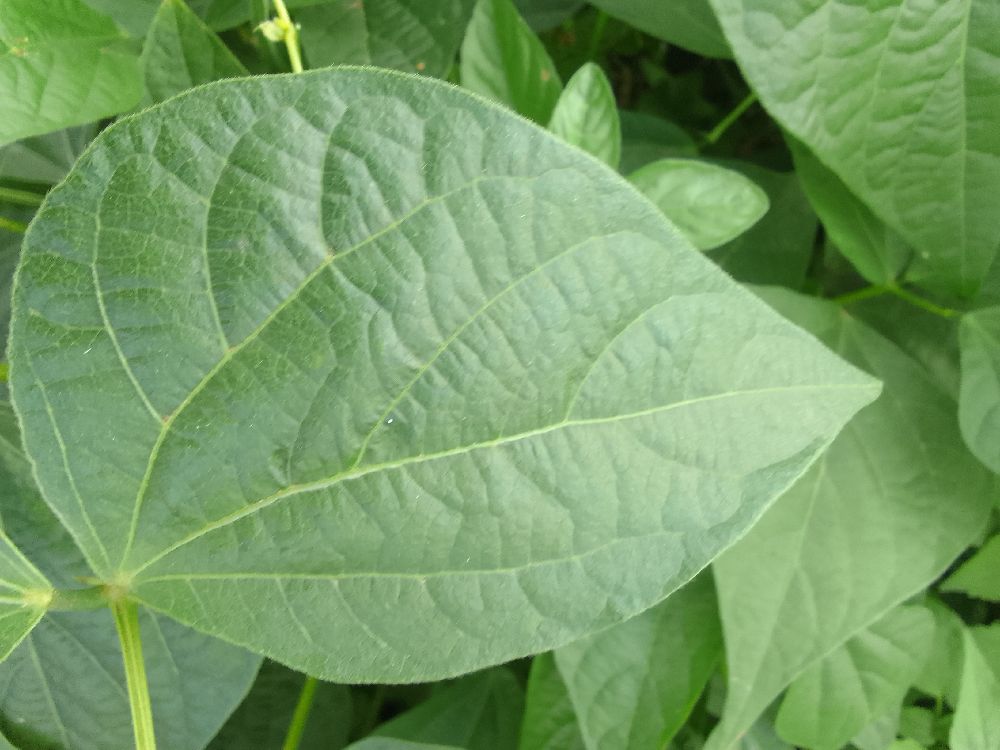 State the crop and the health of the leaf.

common bean, healthy
